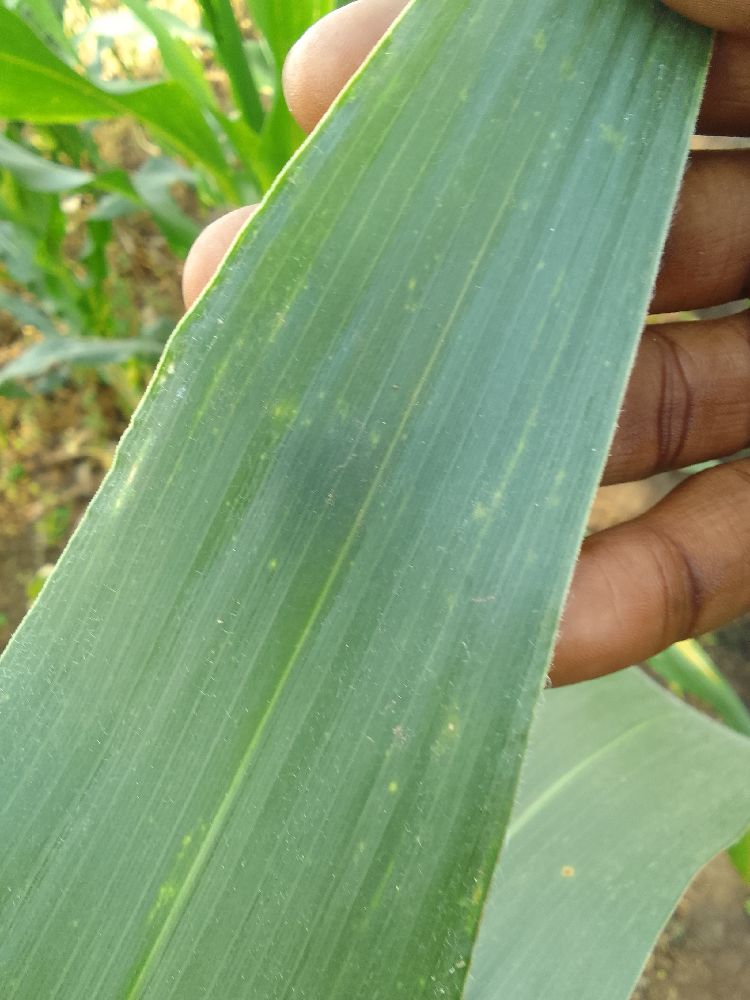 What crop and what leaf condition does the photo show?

maize, healthy
